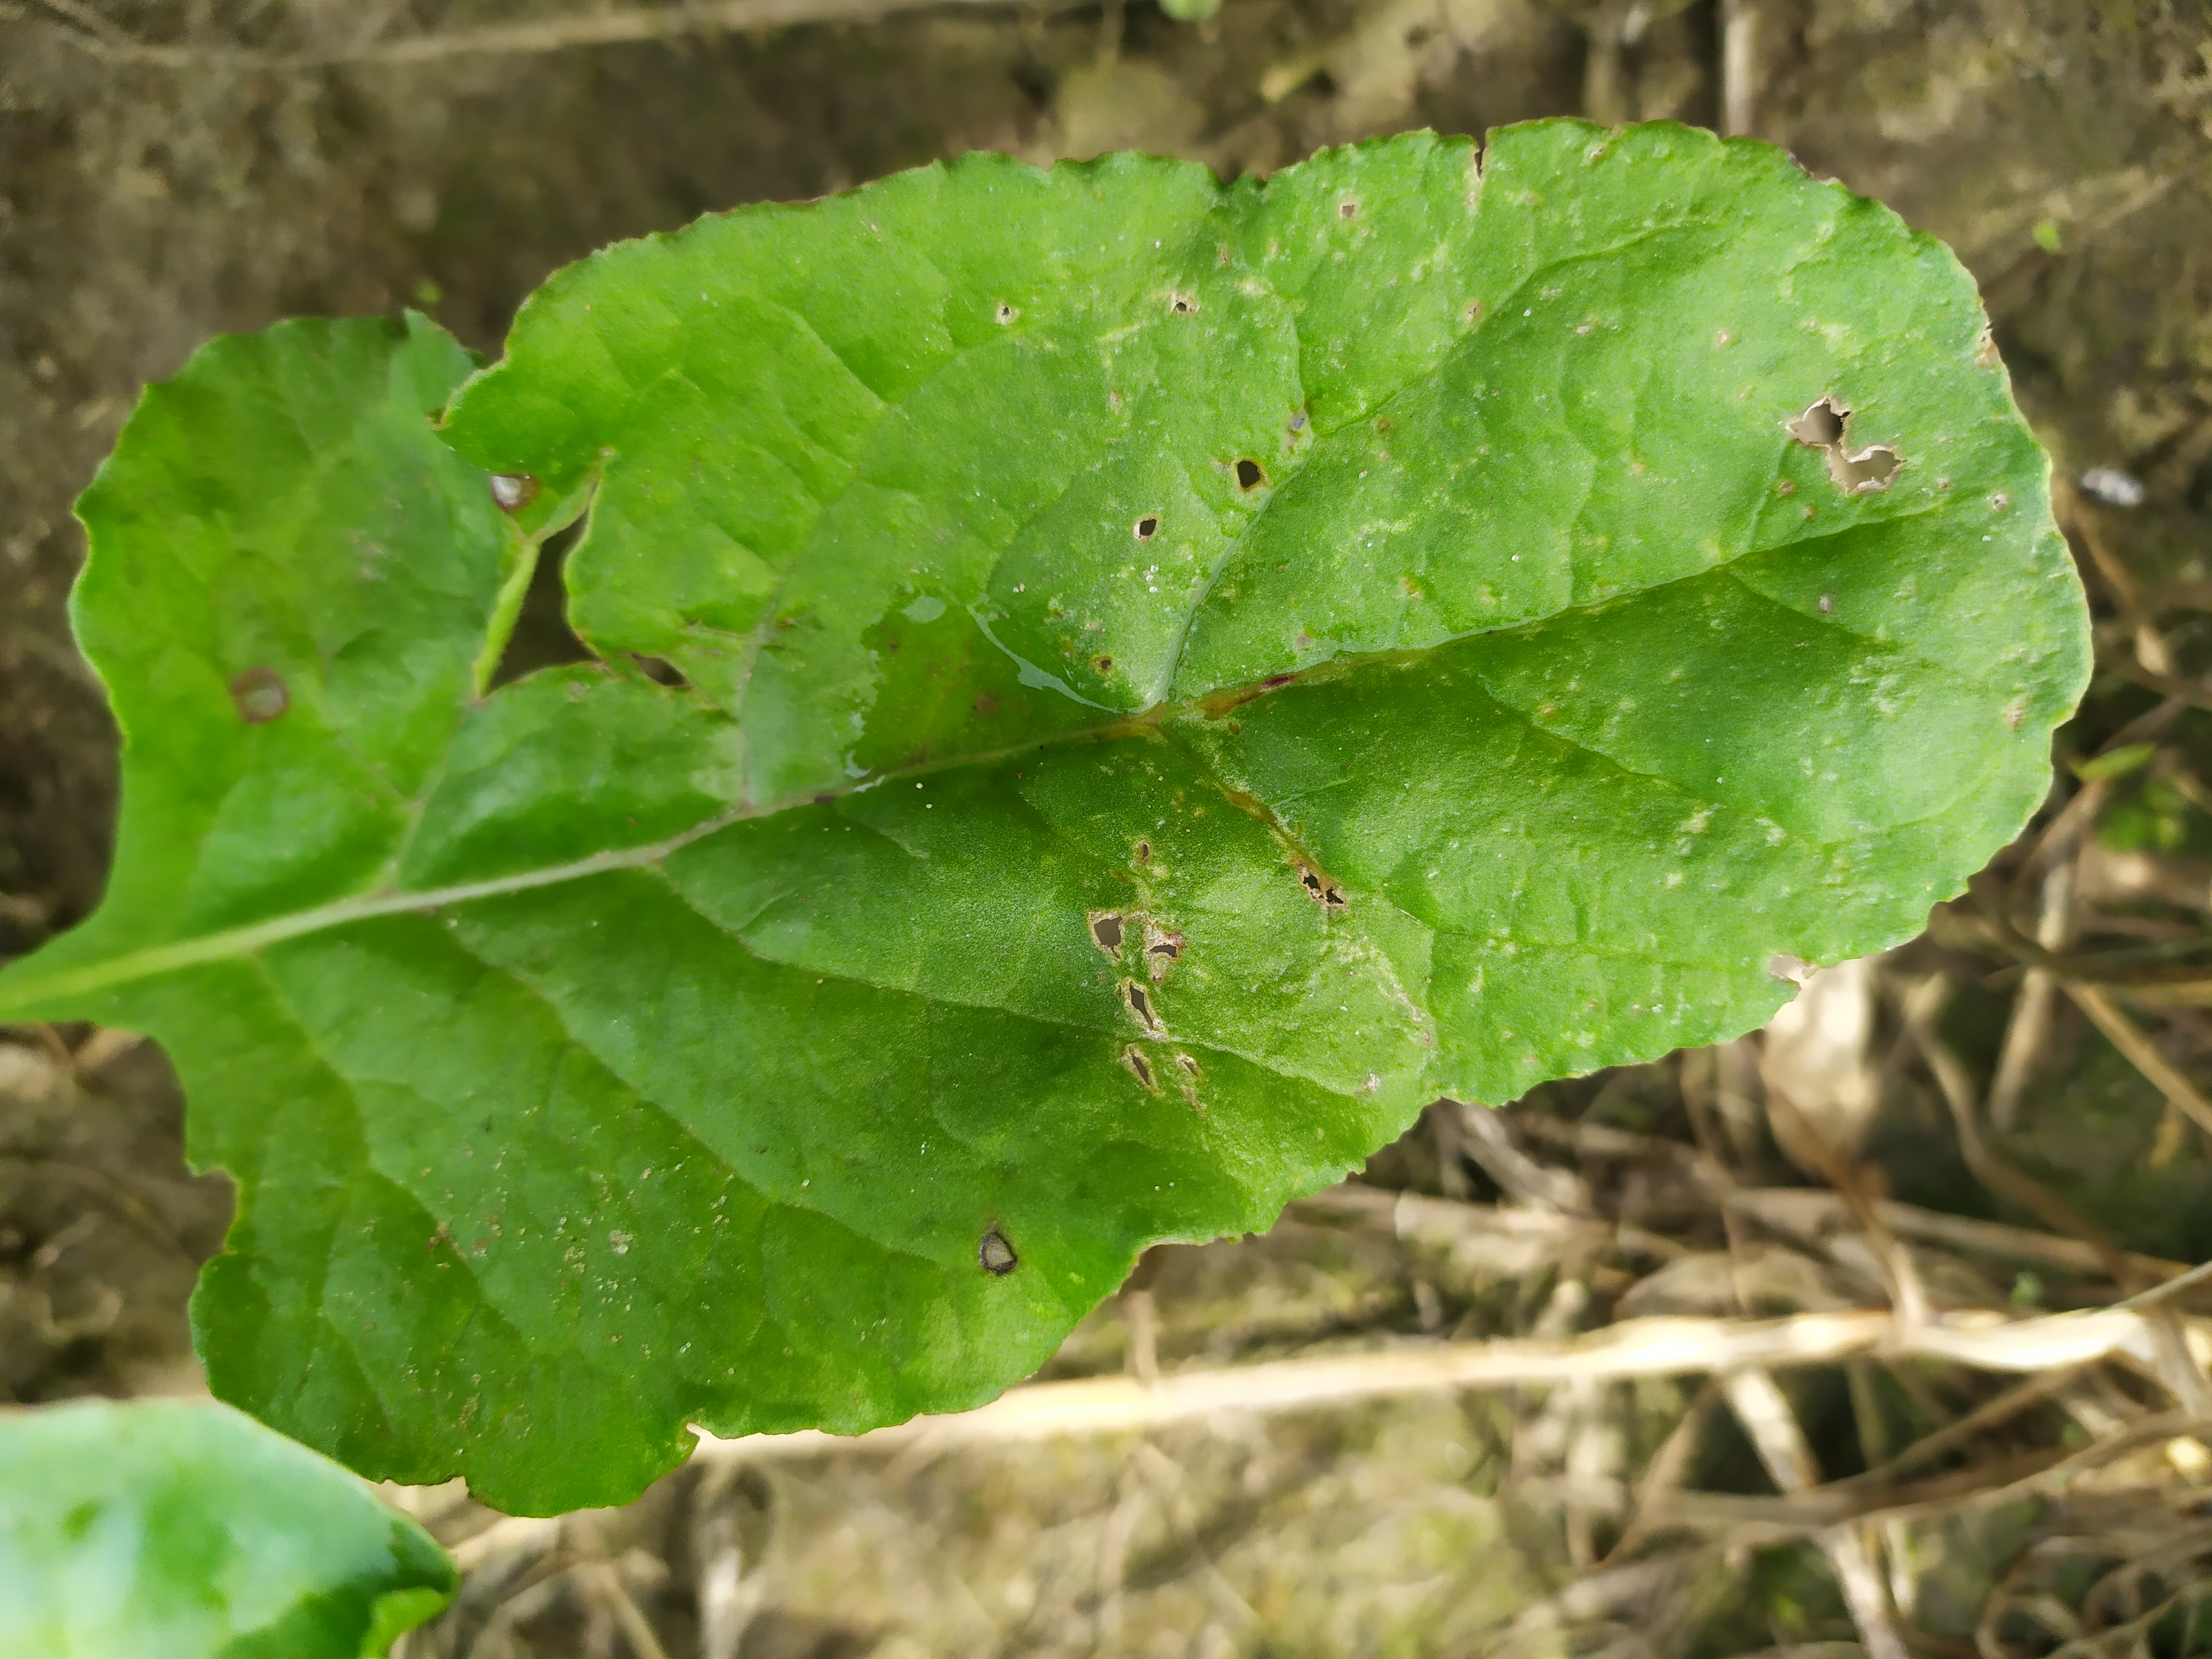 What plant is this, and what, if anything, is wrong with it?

beet, cercospora
